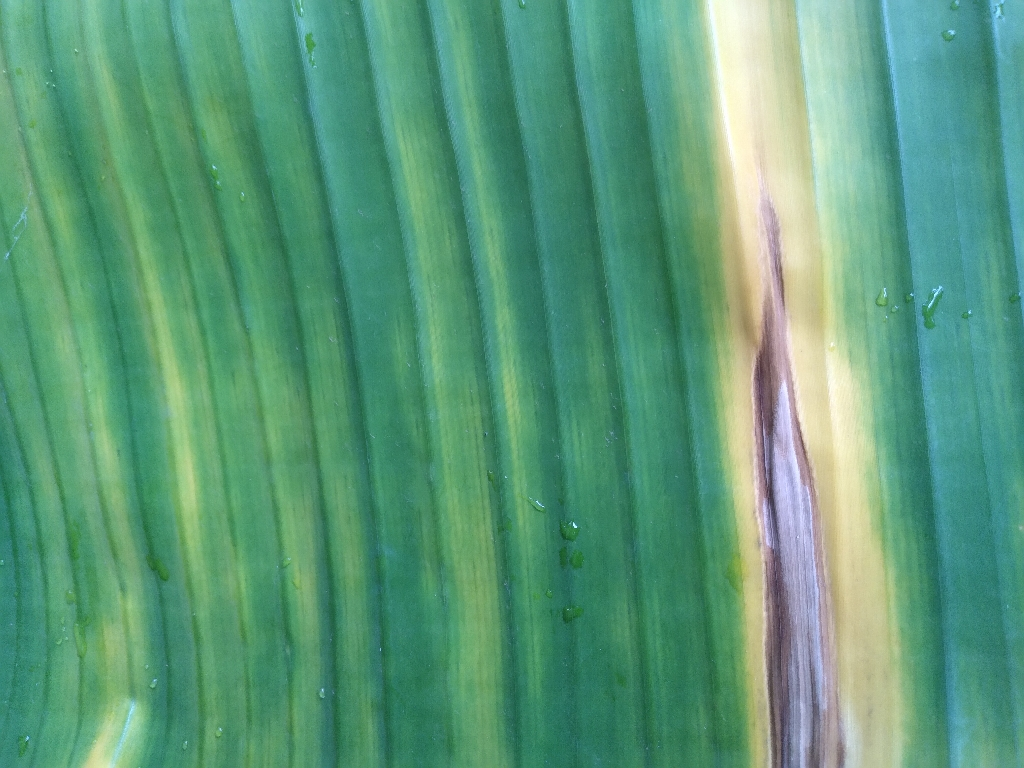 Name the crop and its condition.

banana, fusarium wilt race 1
